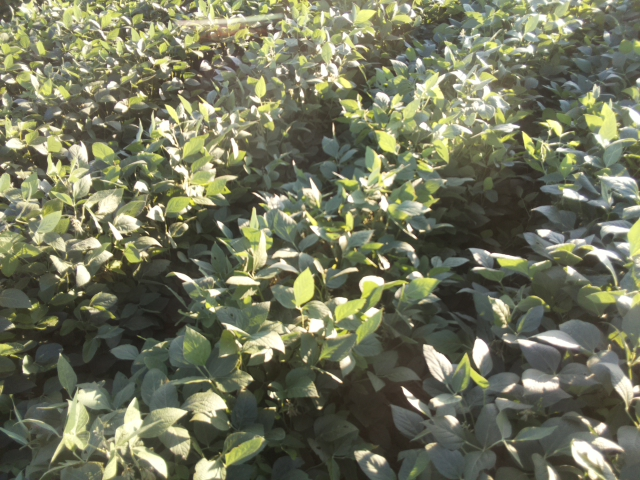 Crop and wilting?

soybean, slight leaflet or petiole turgor loss in upper canopy
